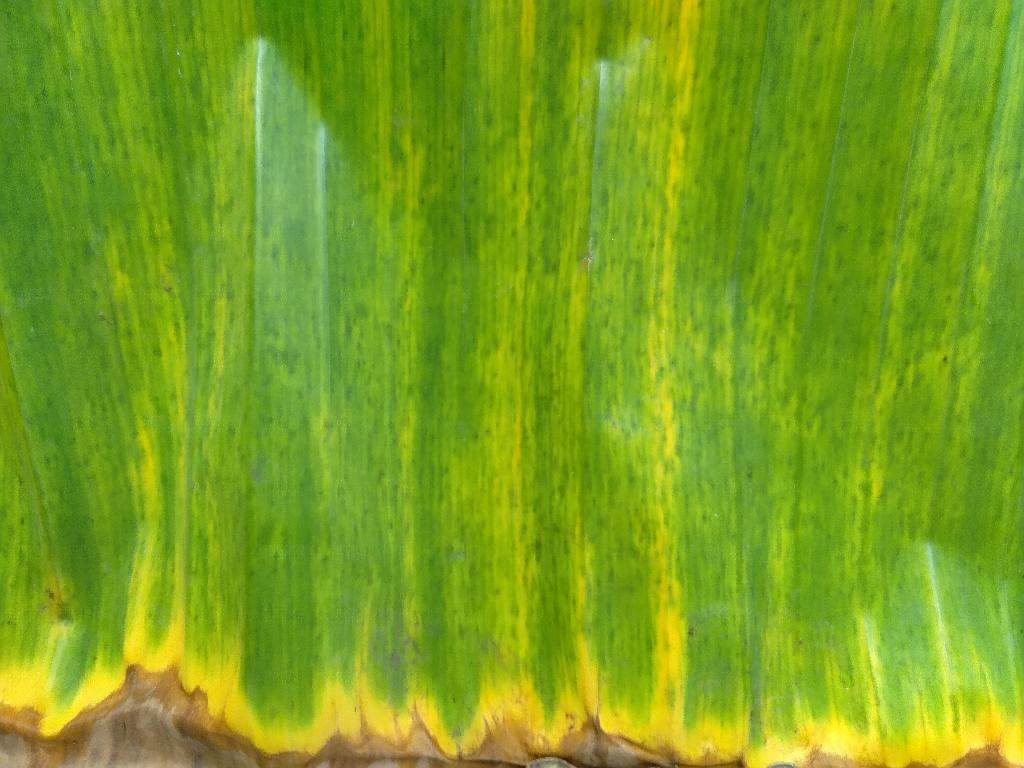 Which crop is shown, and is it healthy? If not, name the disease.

banana, fusarium wilt race 1
